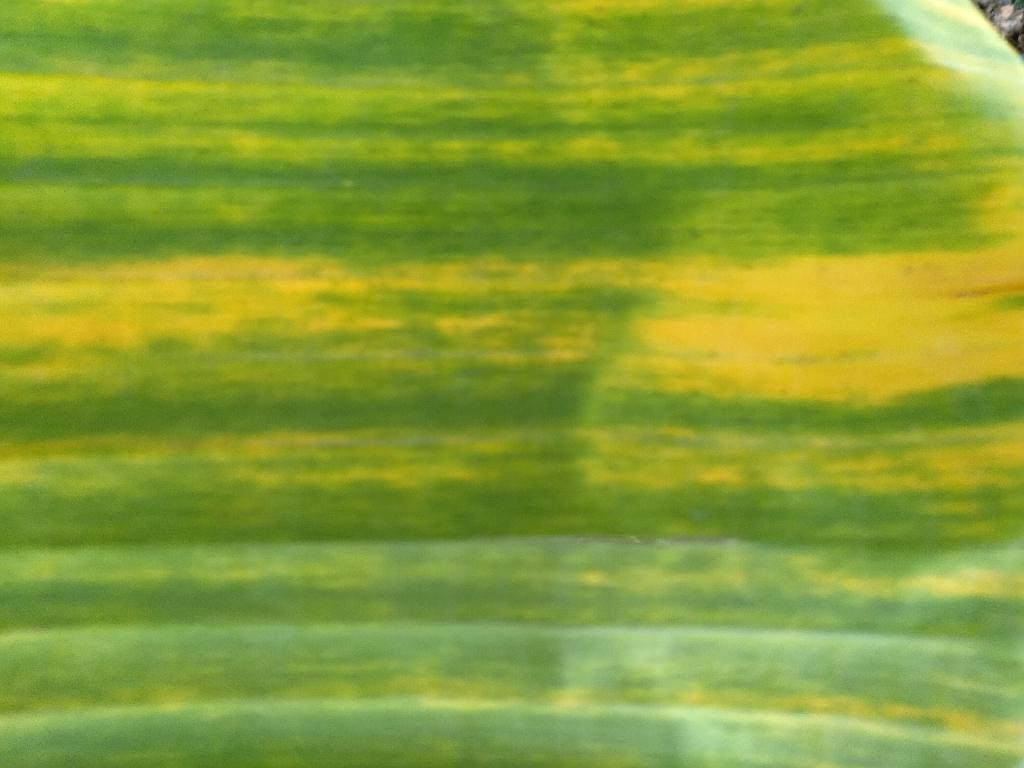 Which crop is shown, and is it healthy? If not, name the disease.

banana, fusarium wilt race 1
